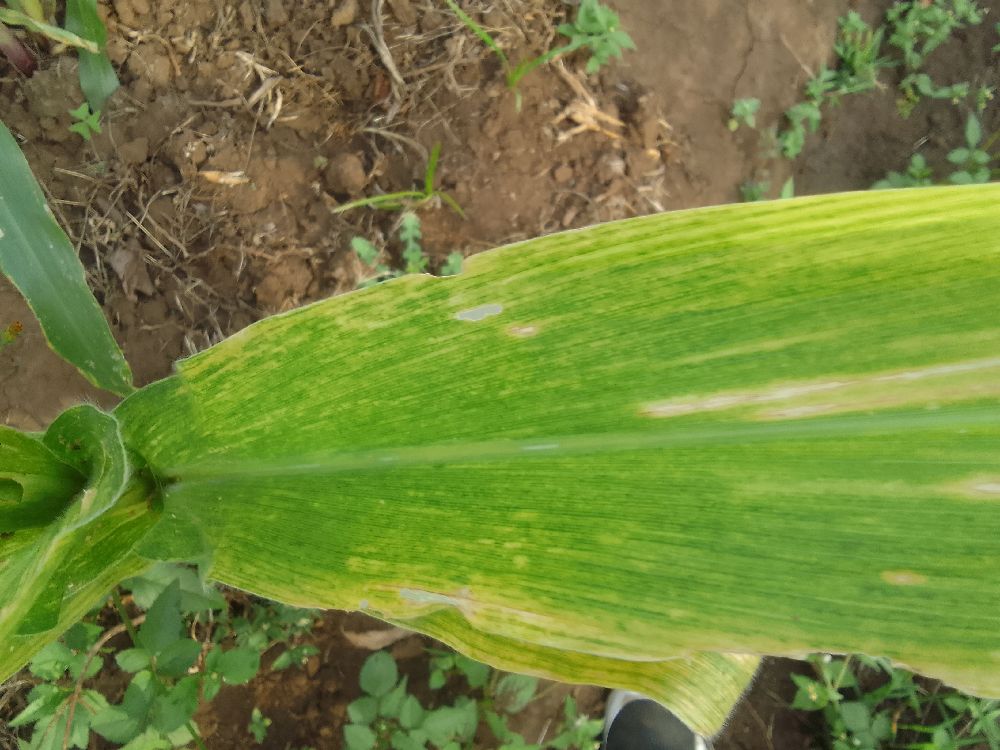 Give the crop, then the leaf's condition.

maize, maize lethal necrosis
